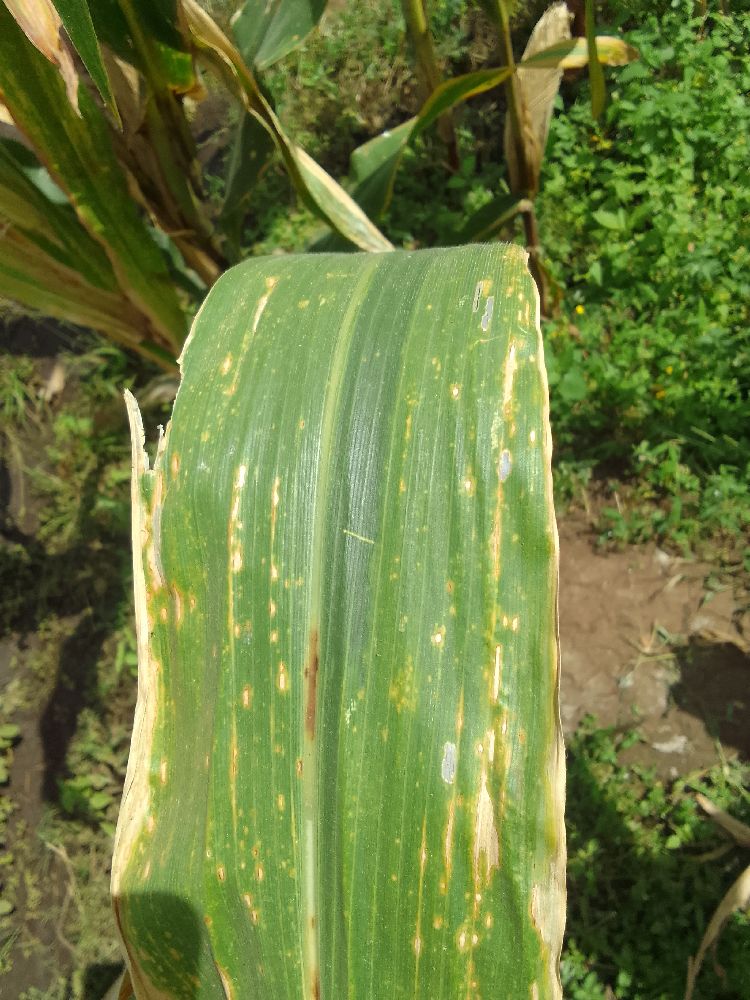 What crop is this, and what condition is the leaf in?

maize, maize lethal necrosis
